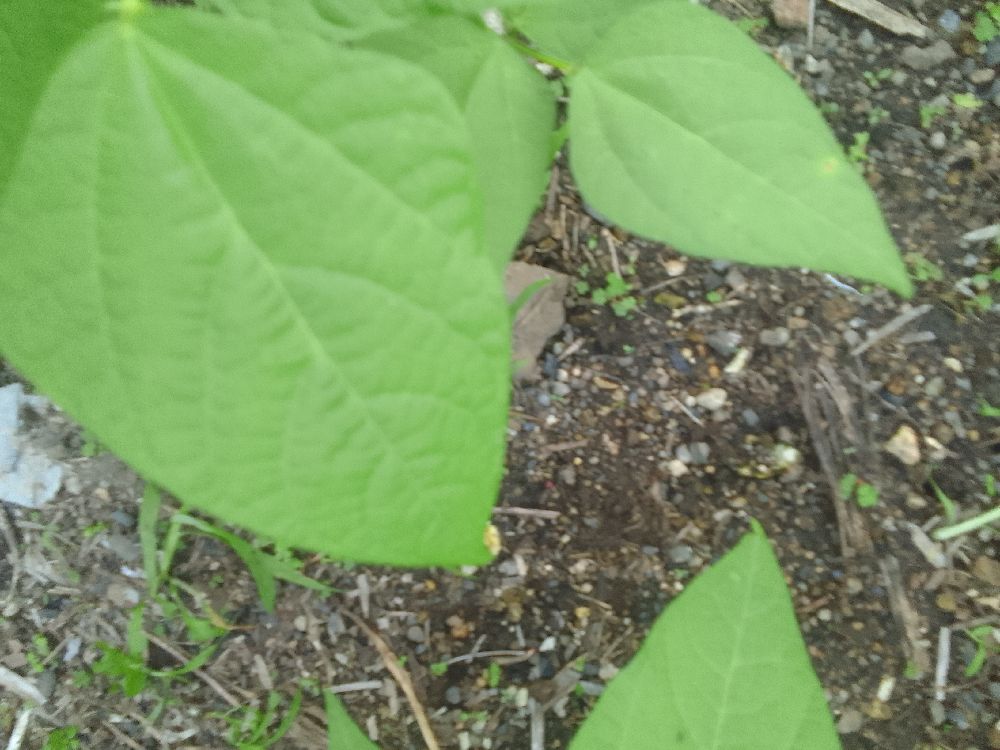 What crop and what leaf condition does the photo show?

common bean, healthy
